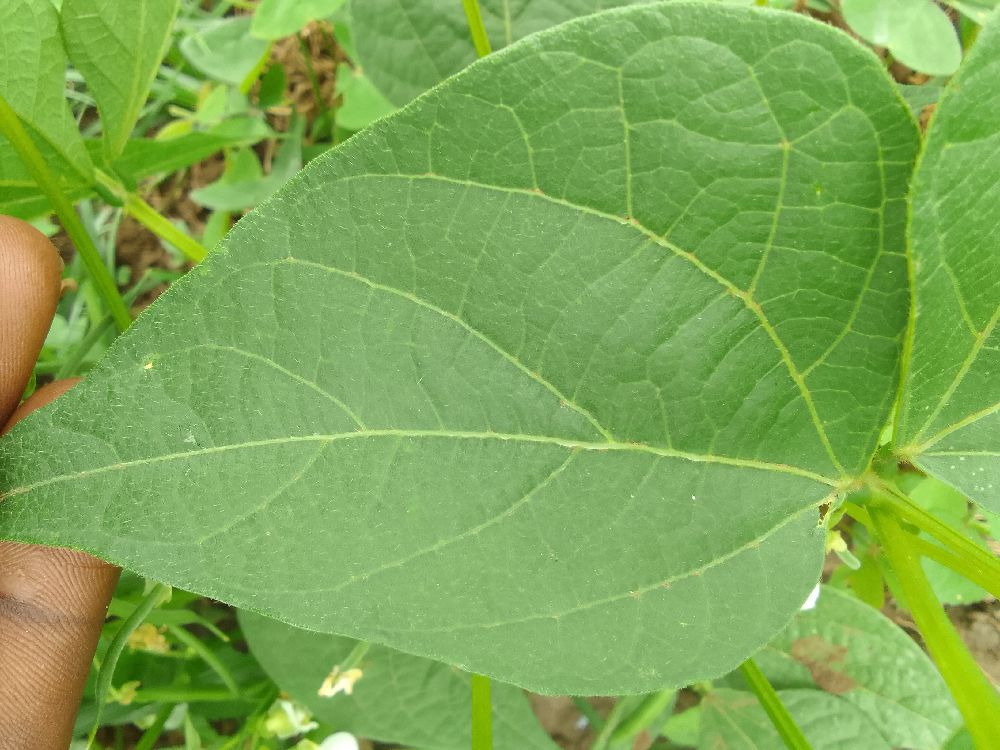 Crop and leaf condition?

common bean, healthy
